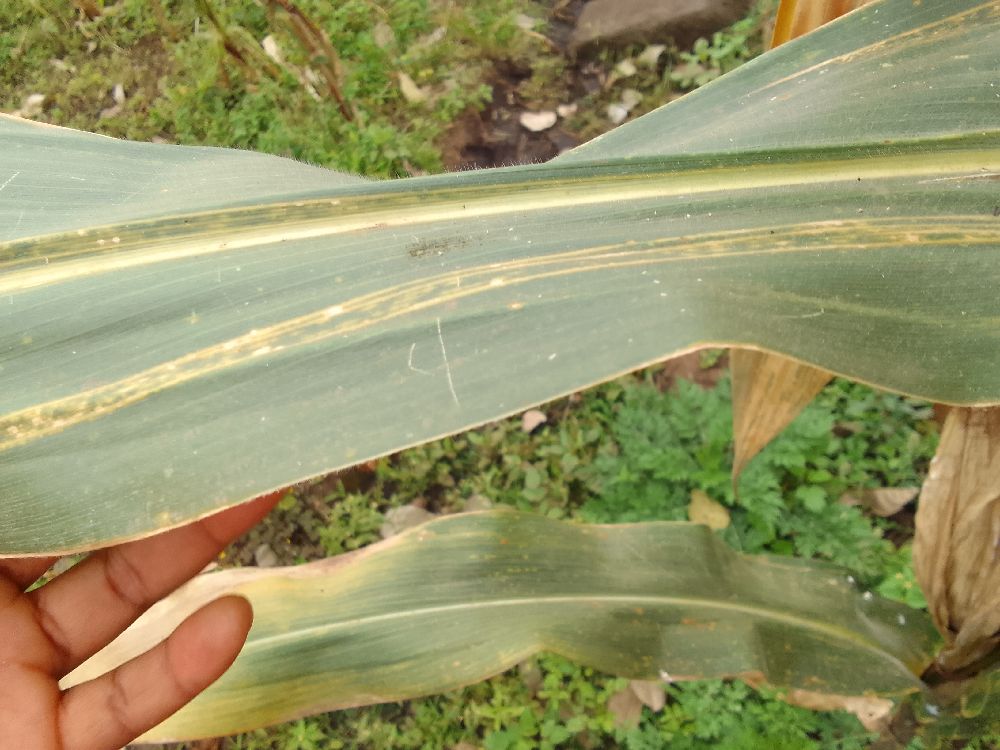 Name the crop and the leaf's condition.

maize, maize lethal necrosis
